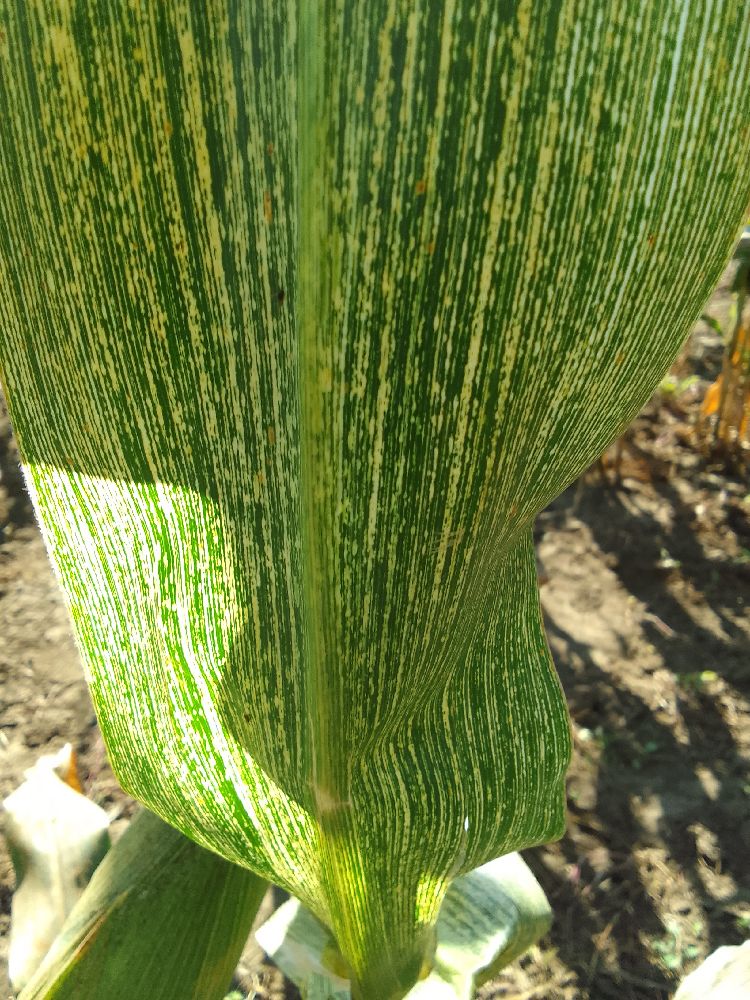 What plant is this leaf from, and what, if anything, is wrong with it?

maize, maize streak virus
